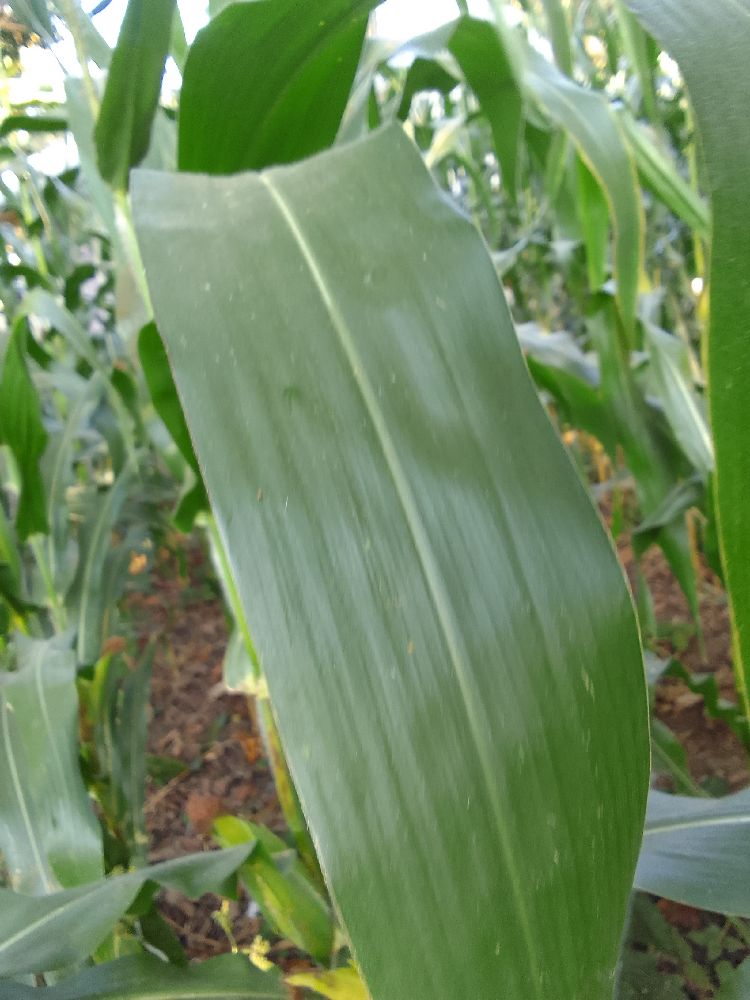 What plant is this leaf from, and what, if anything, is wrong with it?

maize, healthy
